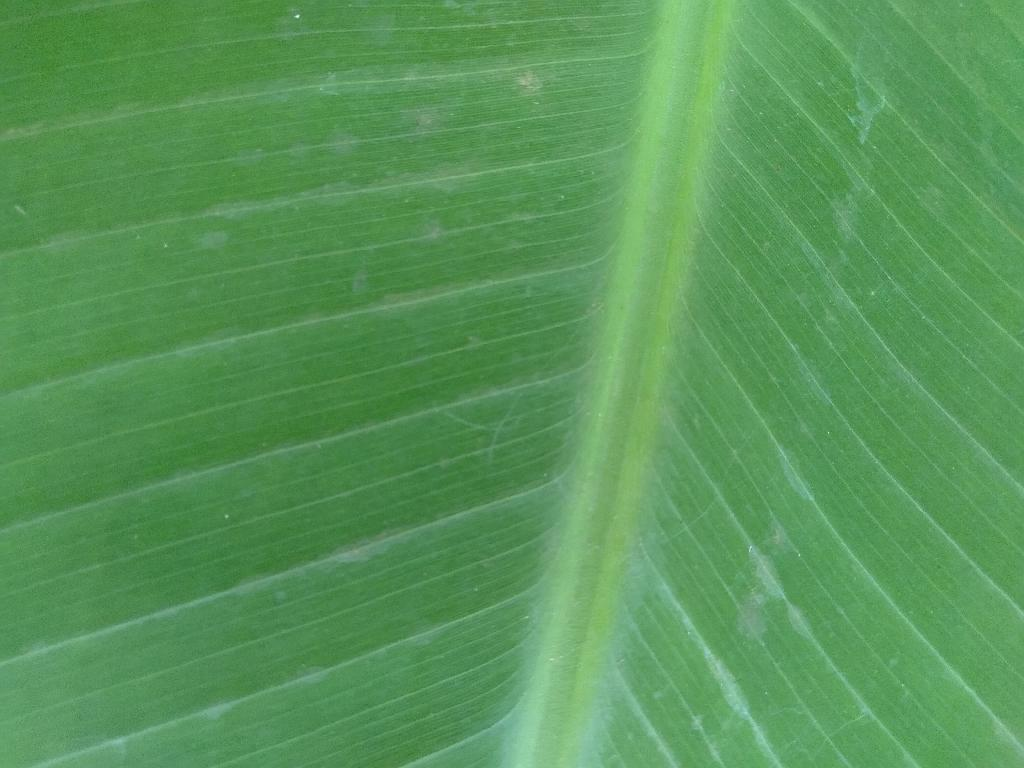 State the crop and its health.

banana, healthy
